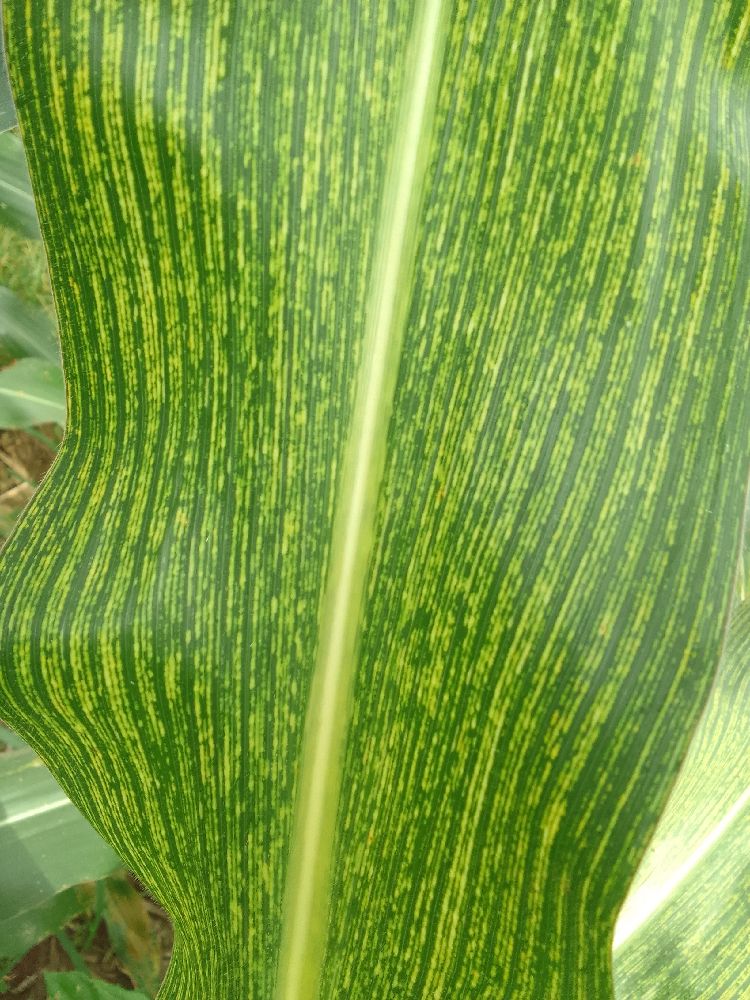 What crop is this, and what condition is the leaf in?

maize, maize streak virus
